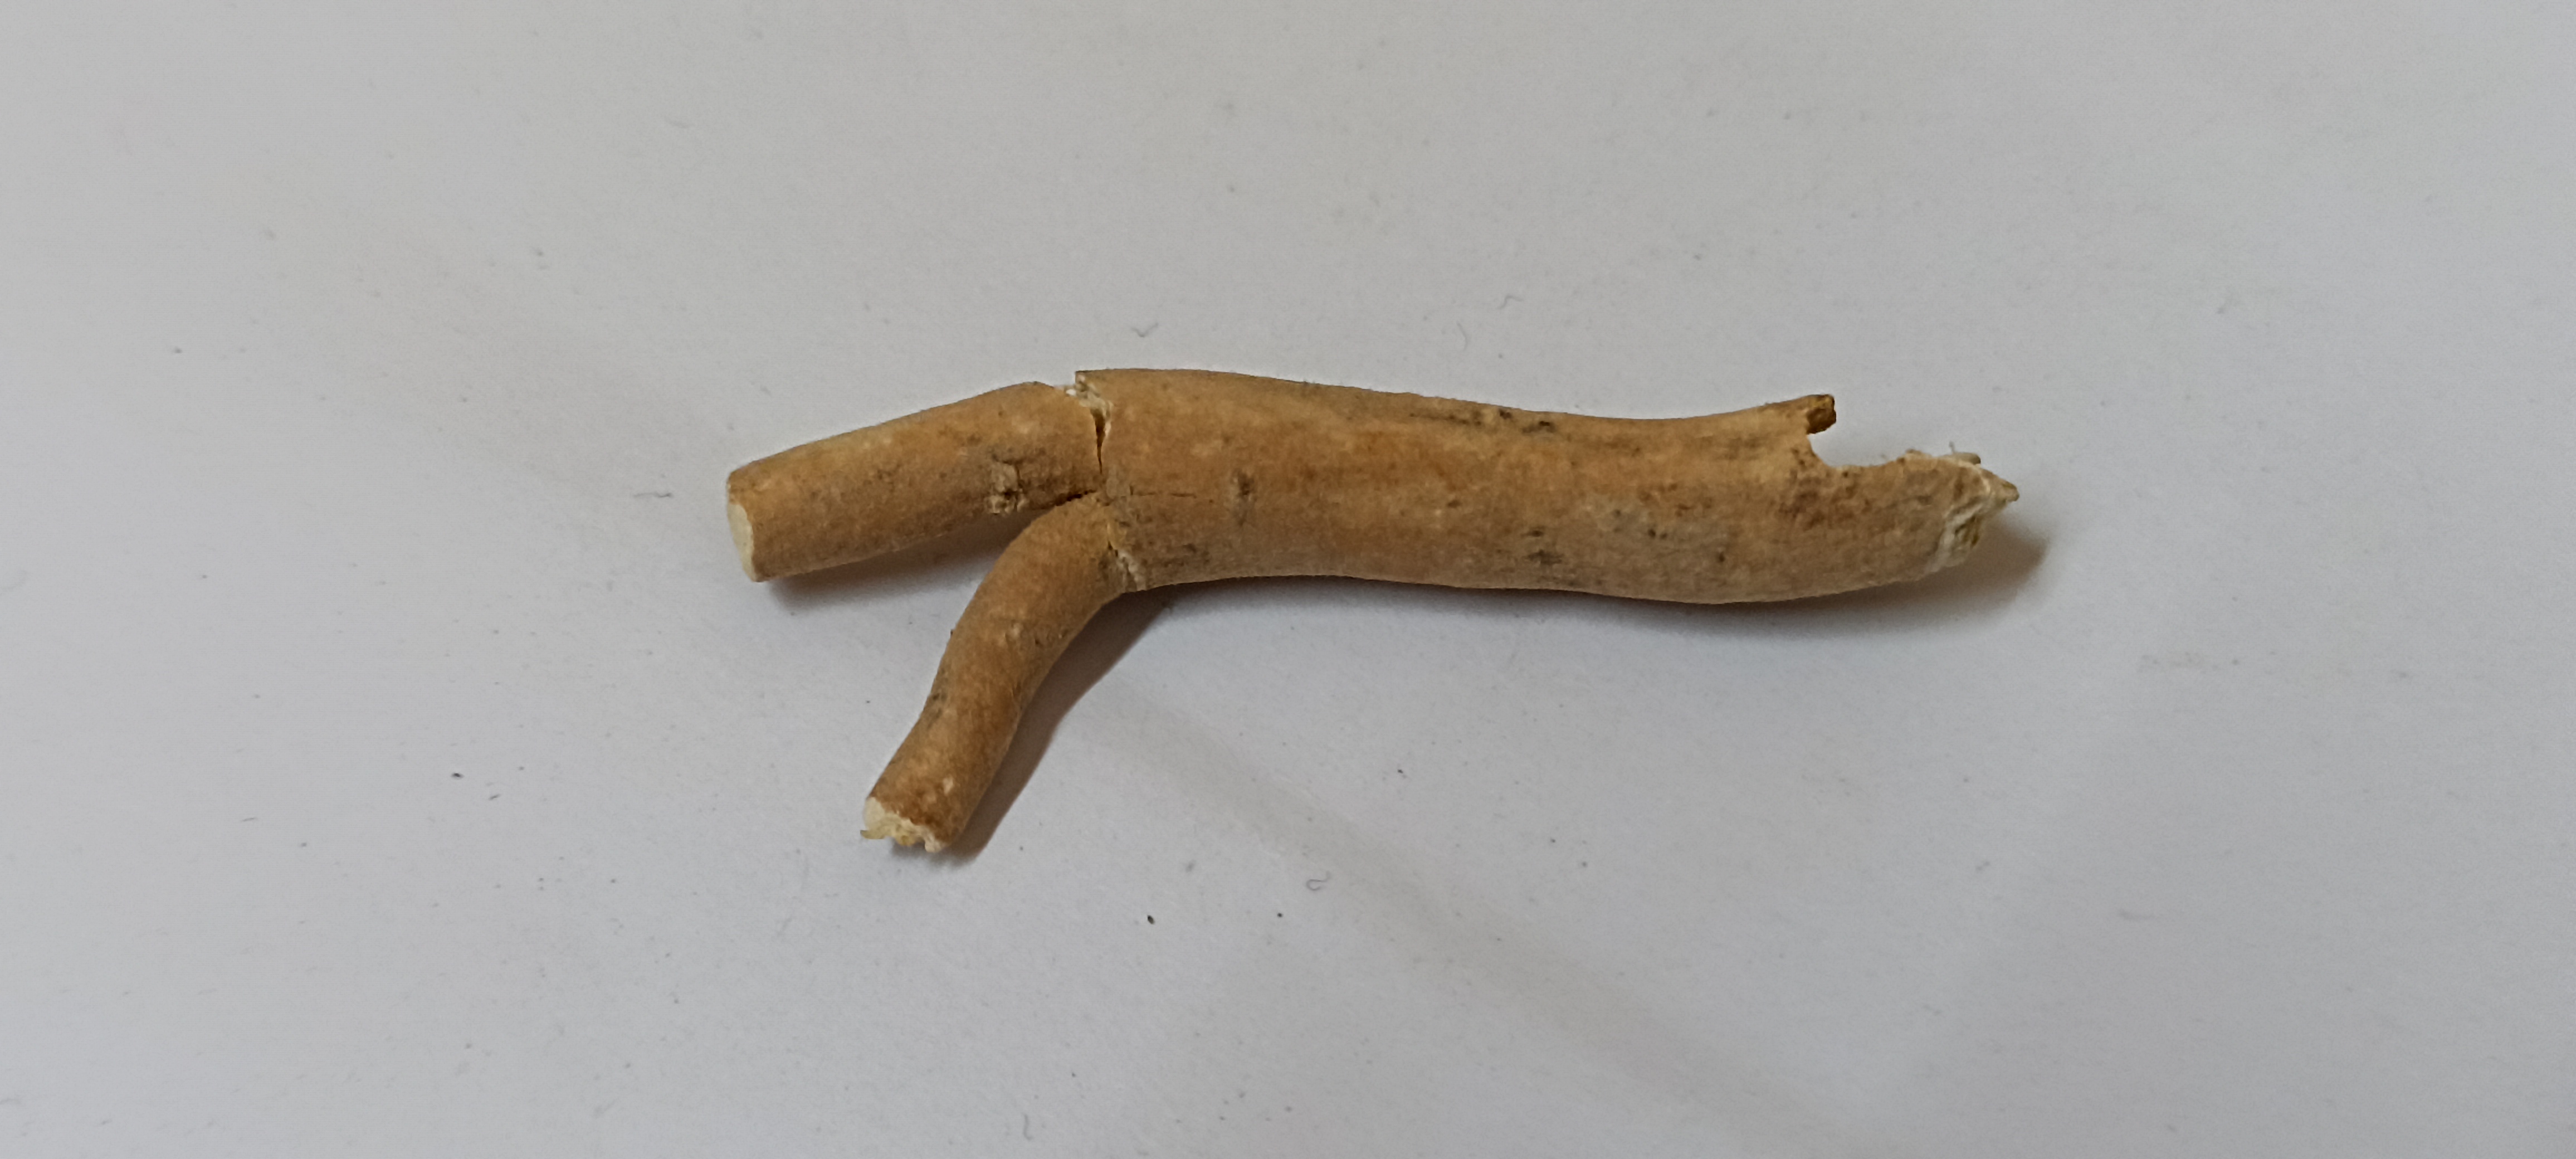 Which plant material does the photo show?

ashwagandha
